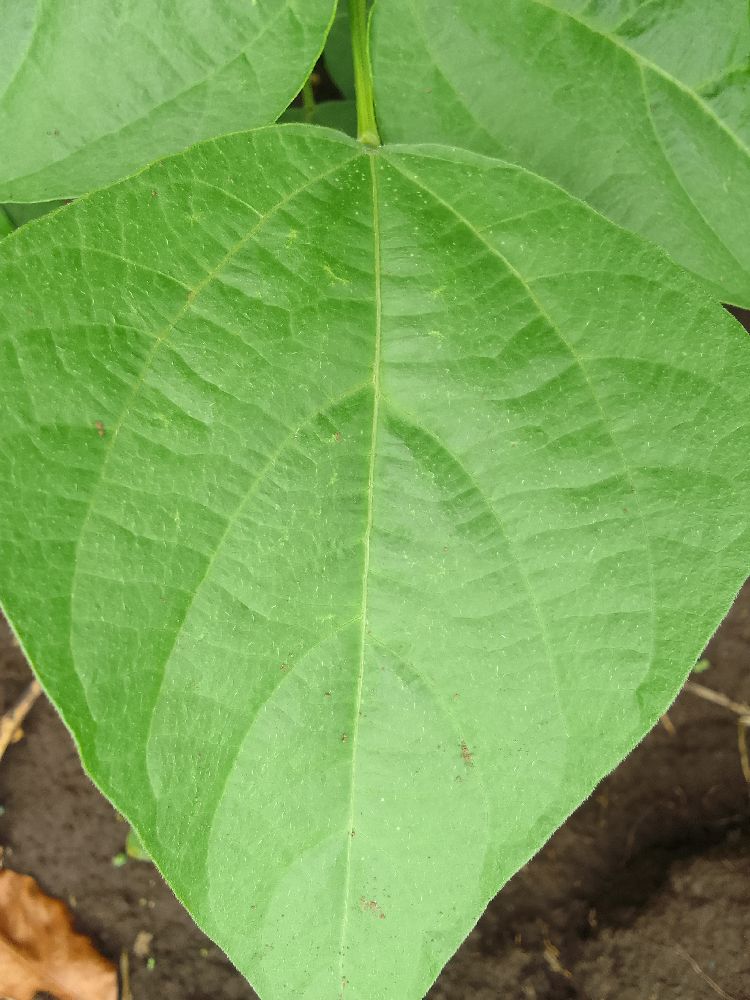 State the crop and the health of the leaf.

common bean, healthy
